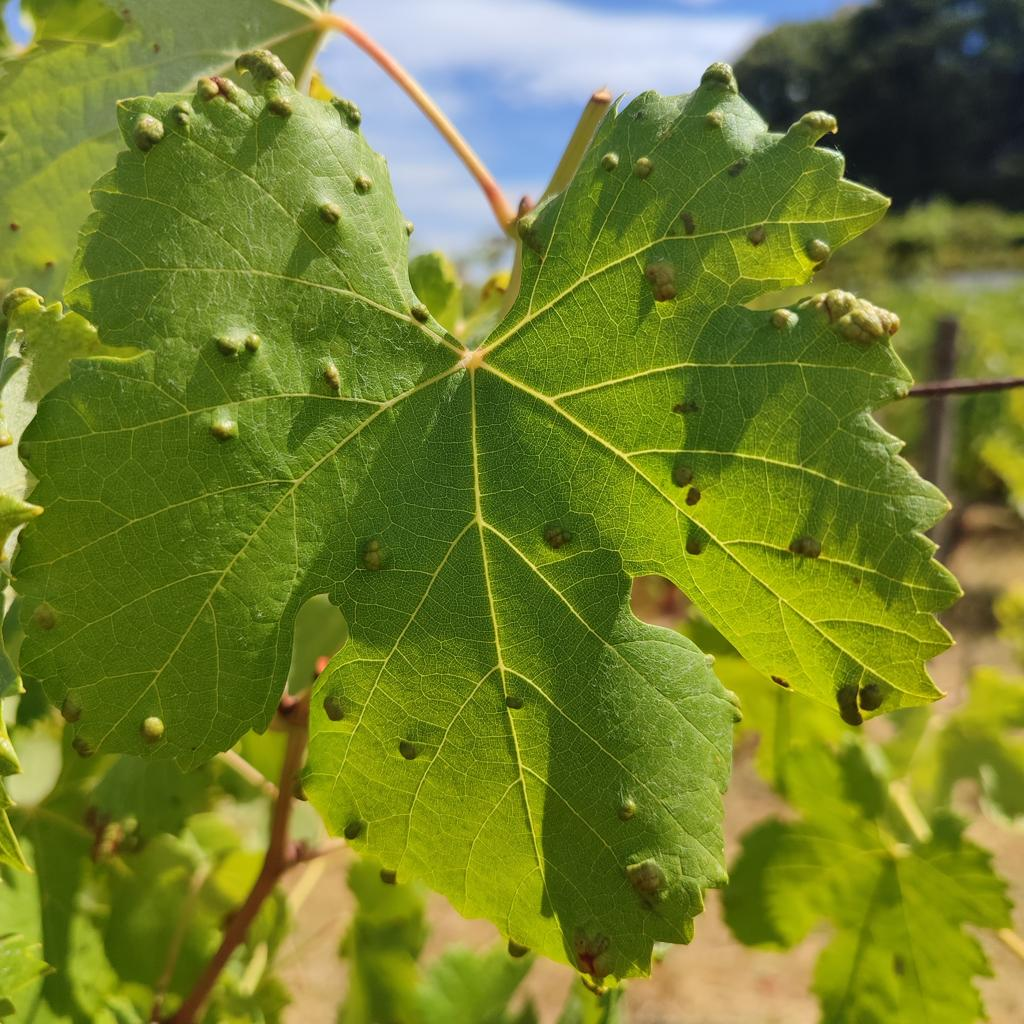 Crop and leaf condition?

grapevine, erineum mite
